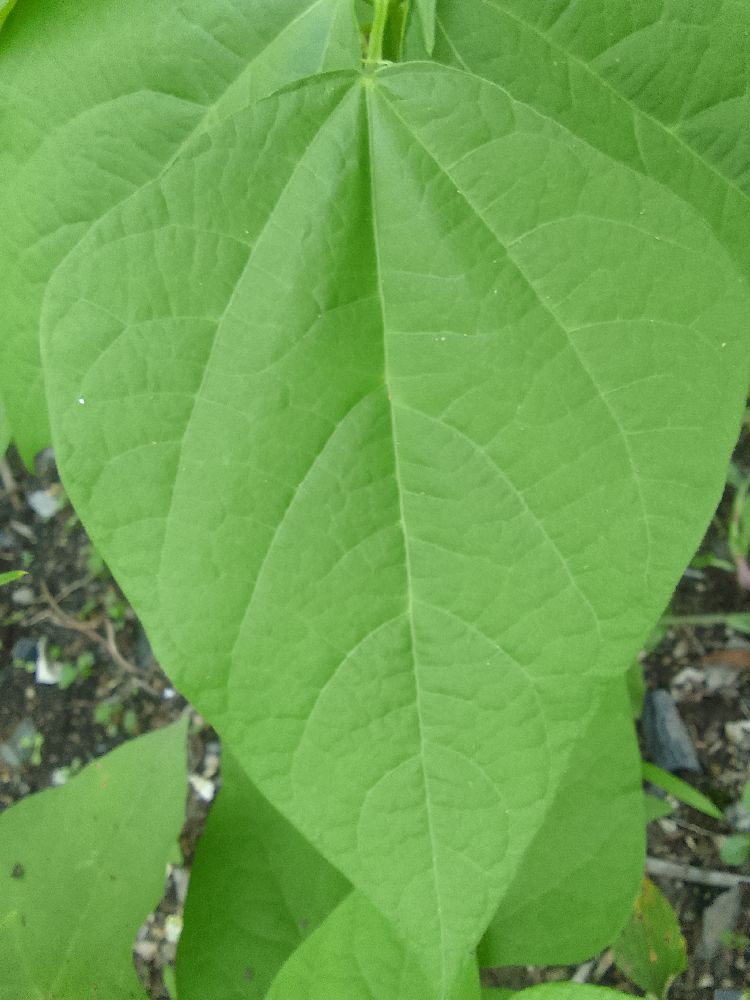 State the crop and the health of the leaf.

common bean, healthy
